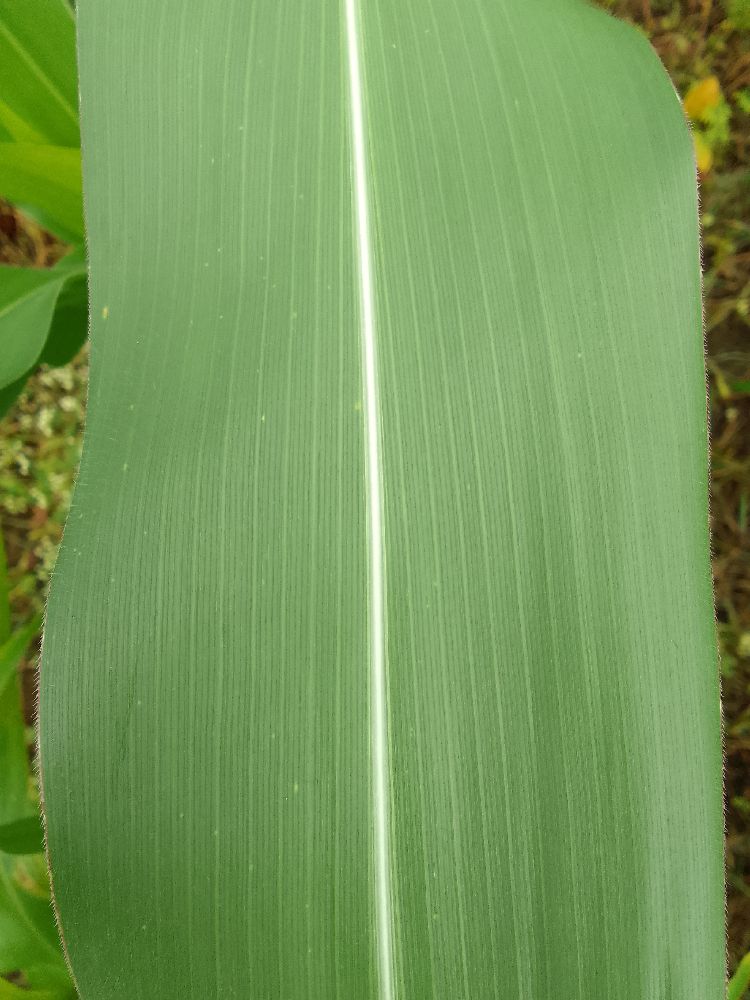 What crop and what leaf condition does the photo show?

maize, healthy
